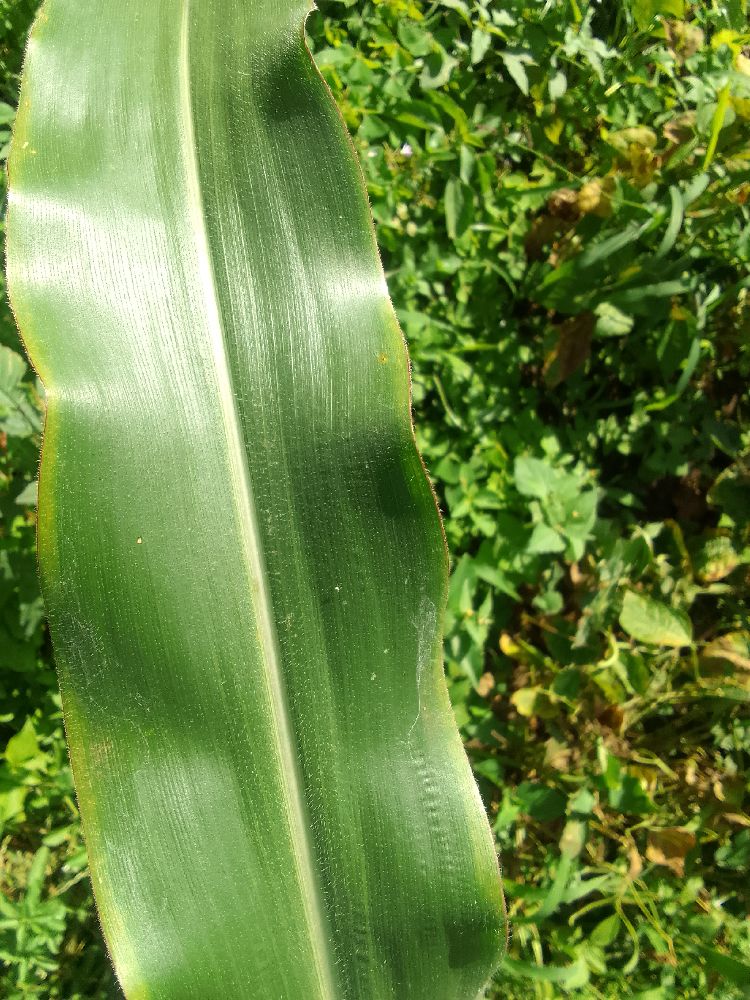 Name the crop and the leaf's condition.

maize, healthy
